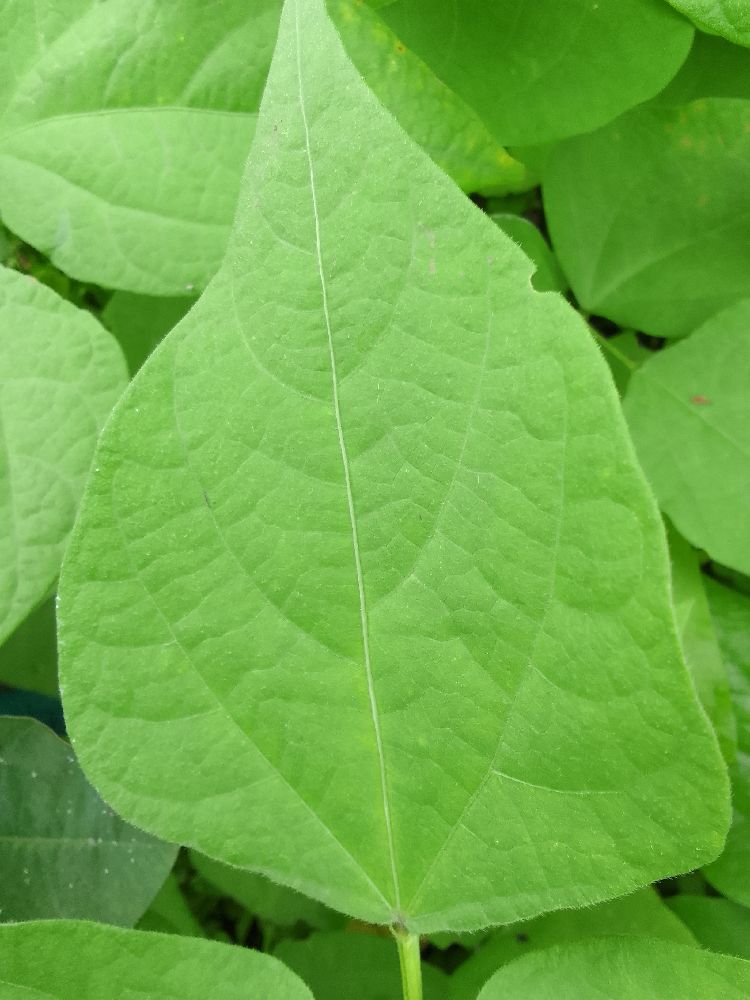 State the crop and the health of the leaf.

common bean, healthy
